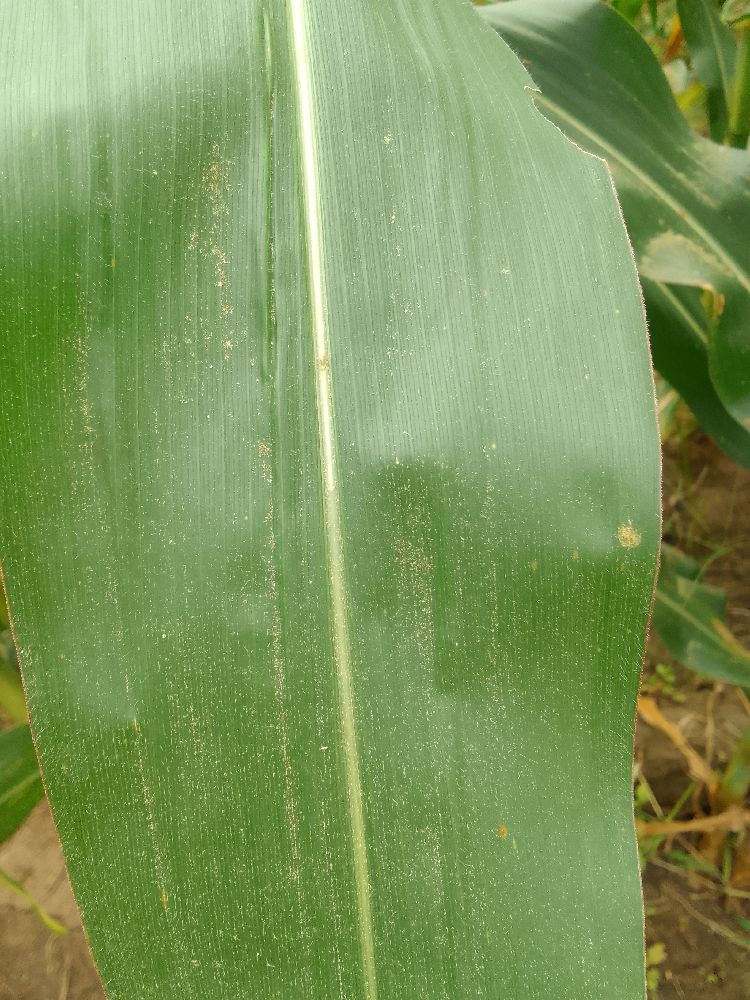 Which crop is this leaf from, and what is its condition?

maize, healthy
